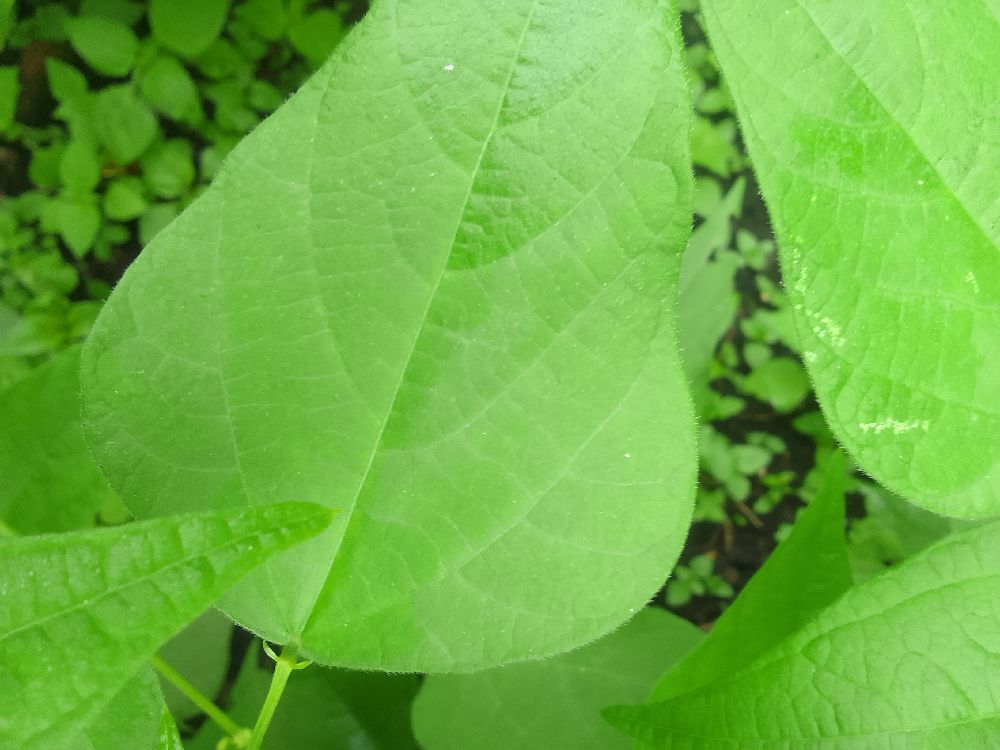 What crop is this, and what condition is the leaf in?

common bean, healthy
